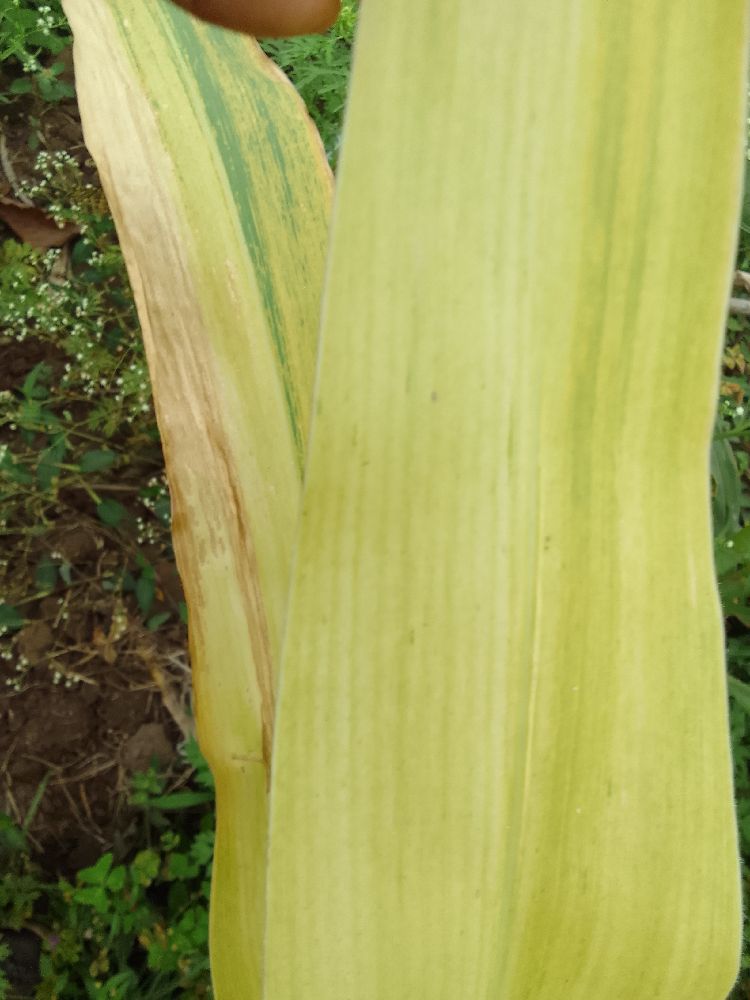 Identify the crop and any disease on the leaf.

maize, maize lethal necrosis
